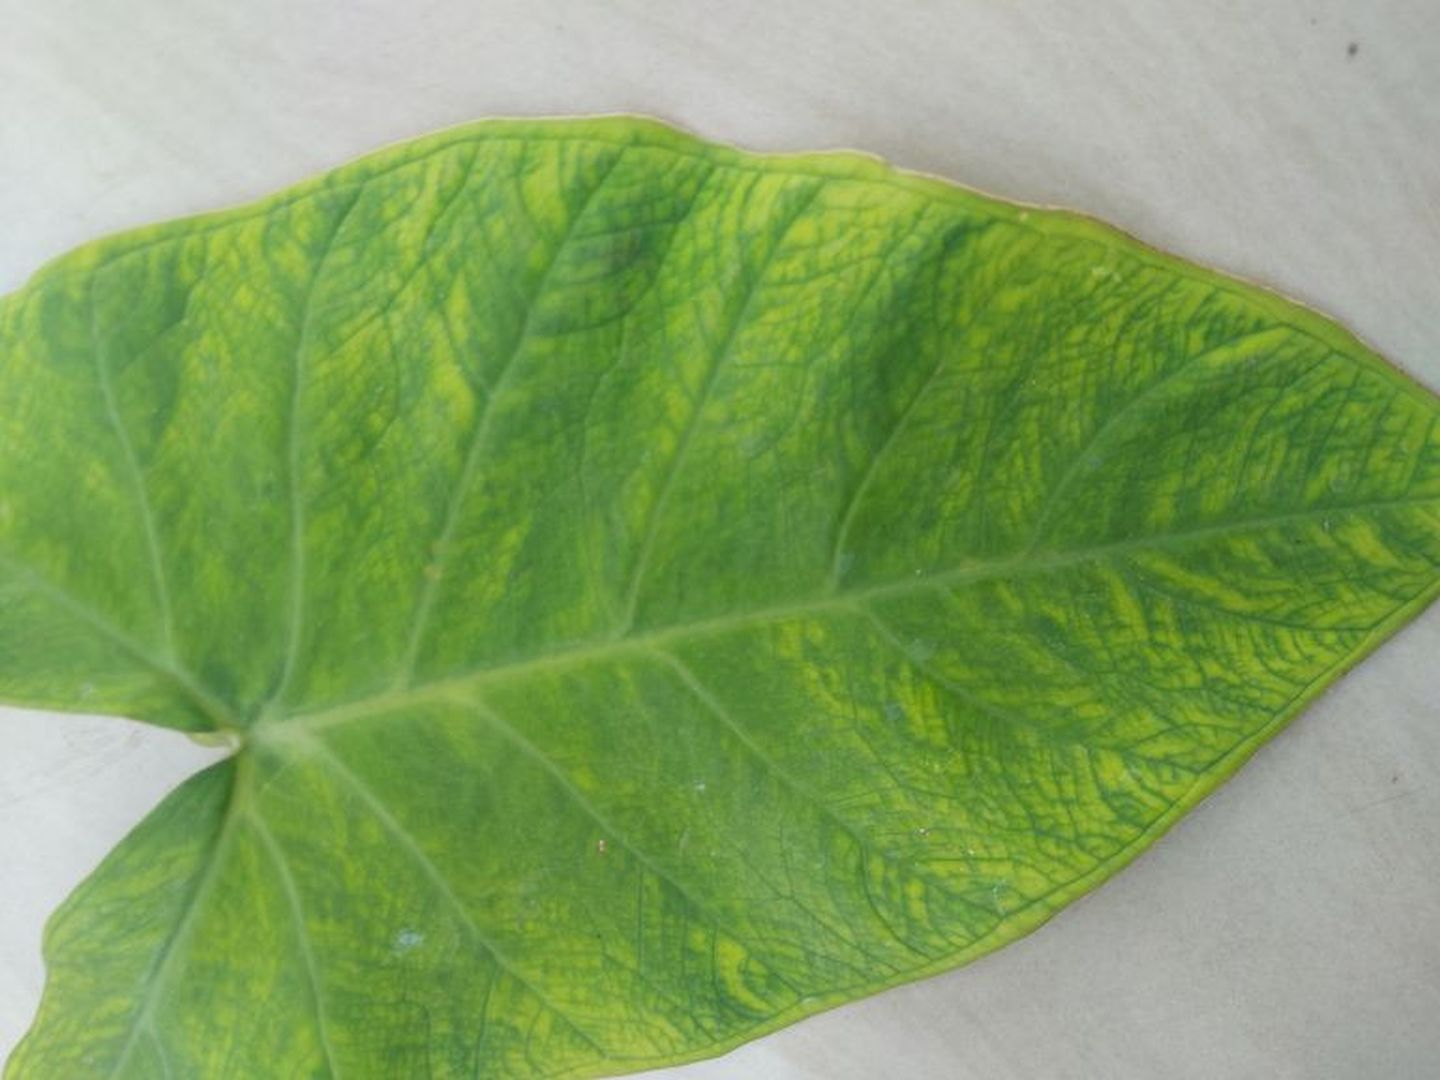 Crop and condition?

taro, mosaic
